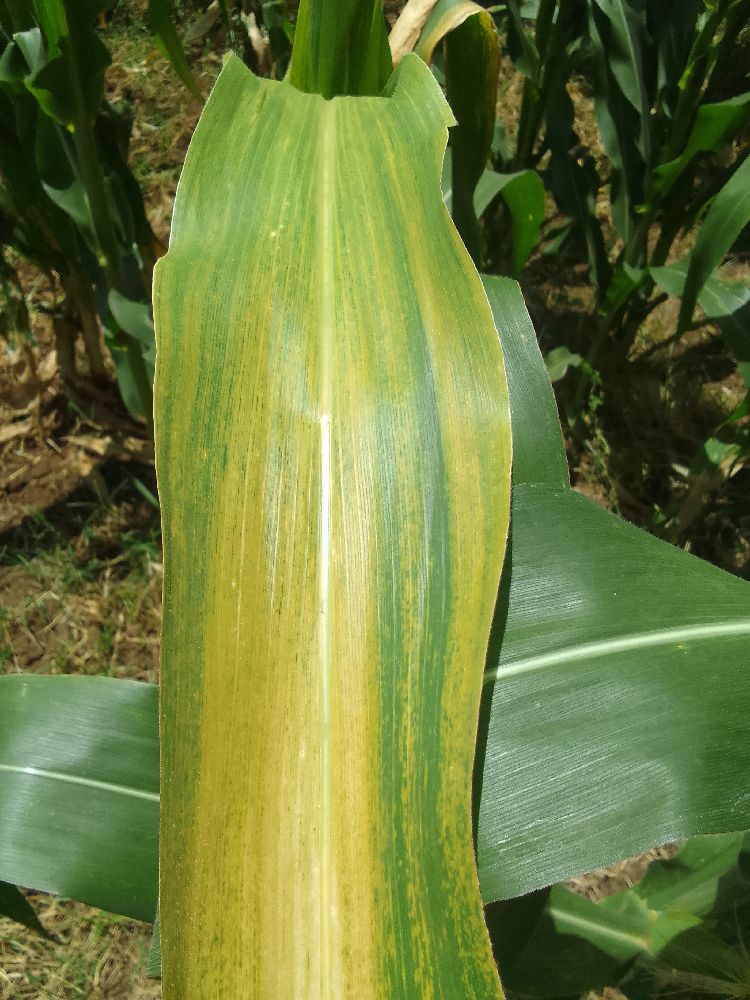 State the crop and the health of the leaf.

maize, maize lethal necrosis
